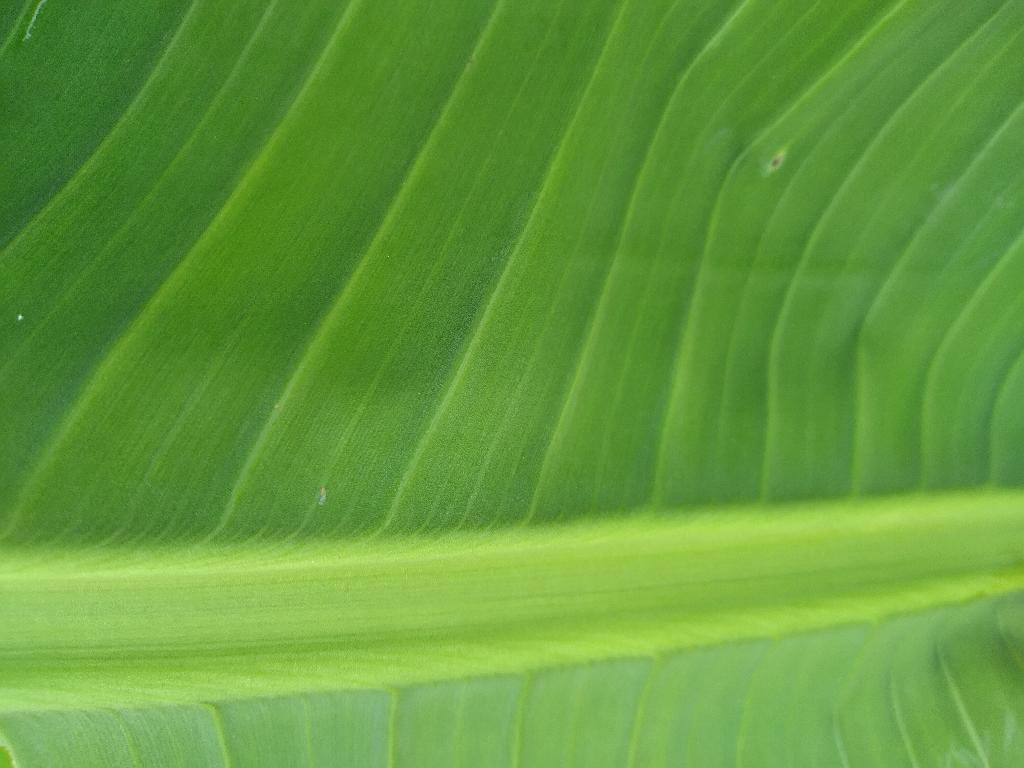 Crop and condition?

banana, healthy
